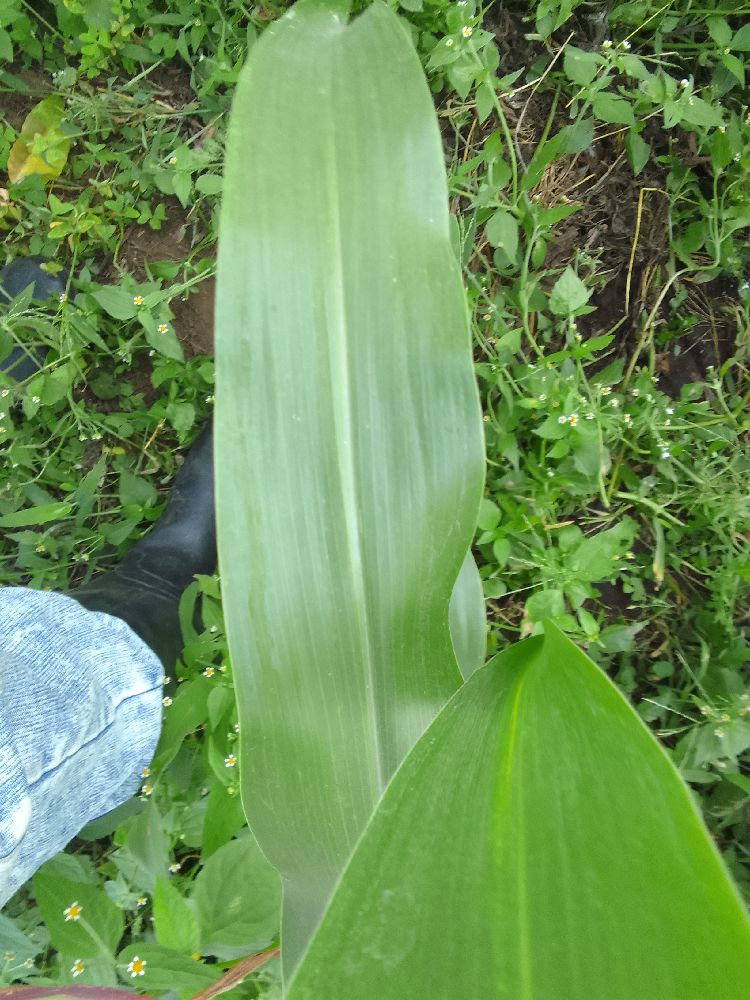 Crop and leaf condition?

maize, healthy
